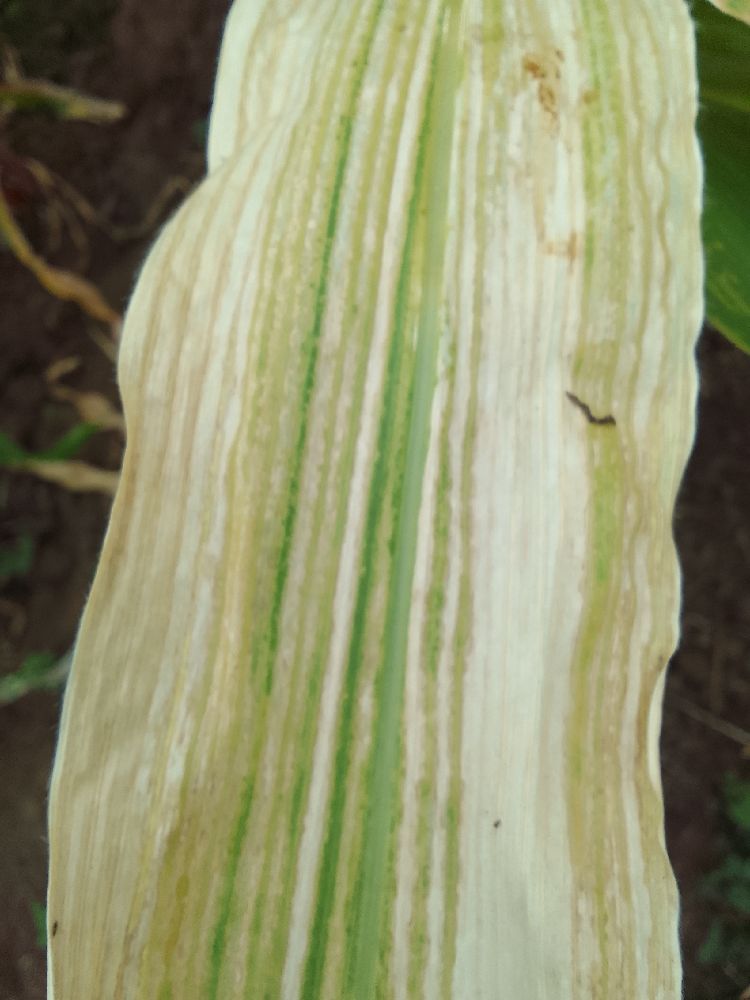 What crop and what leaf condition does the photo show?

maize, maize lethal necrosis
